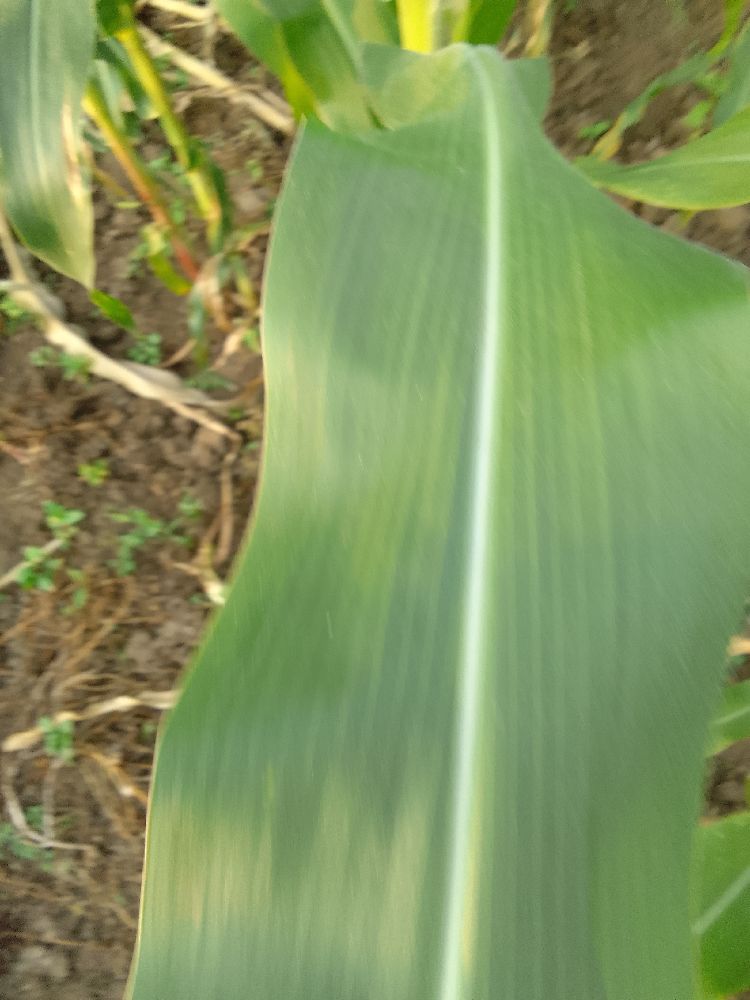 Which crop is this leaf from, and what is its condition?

maize, healthy
